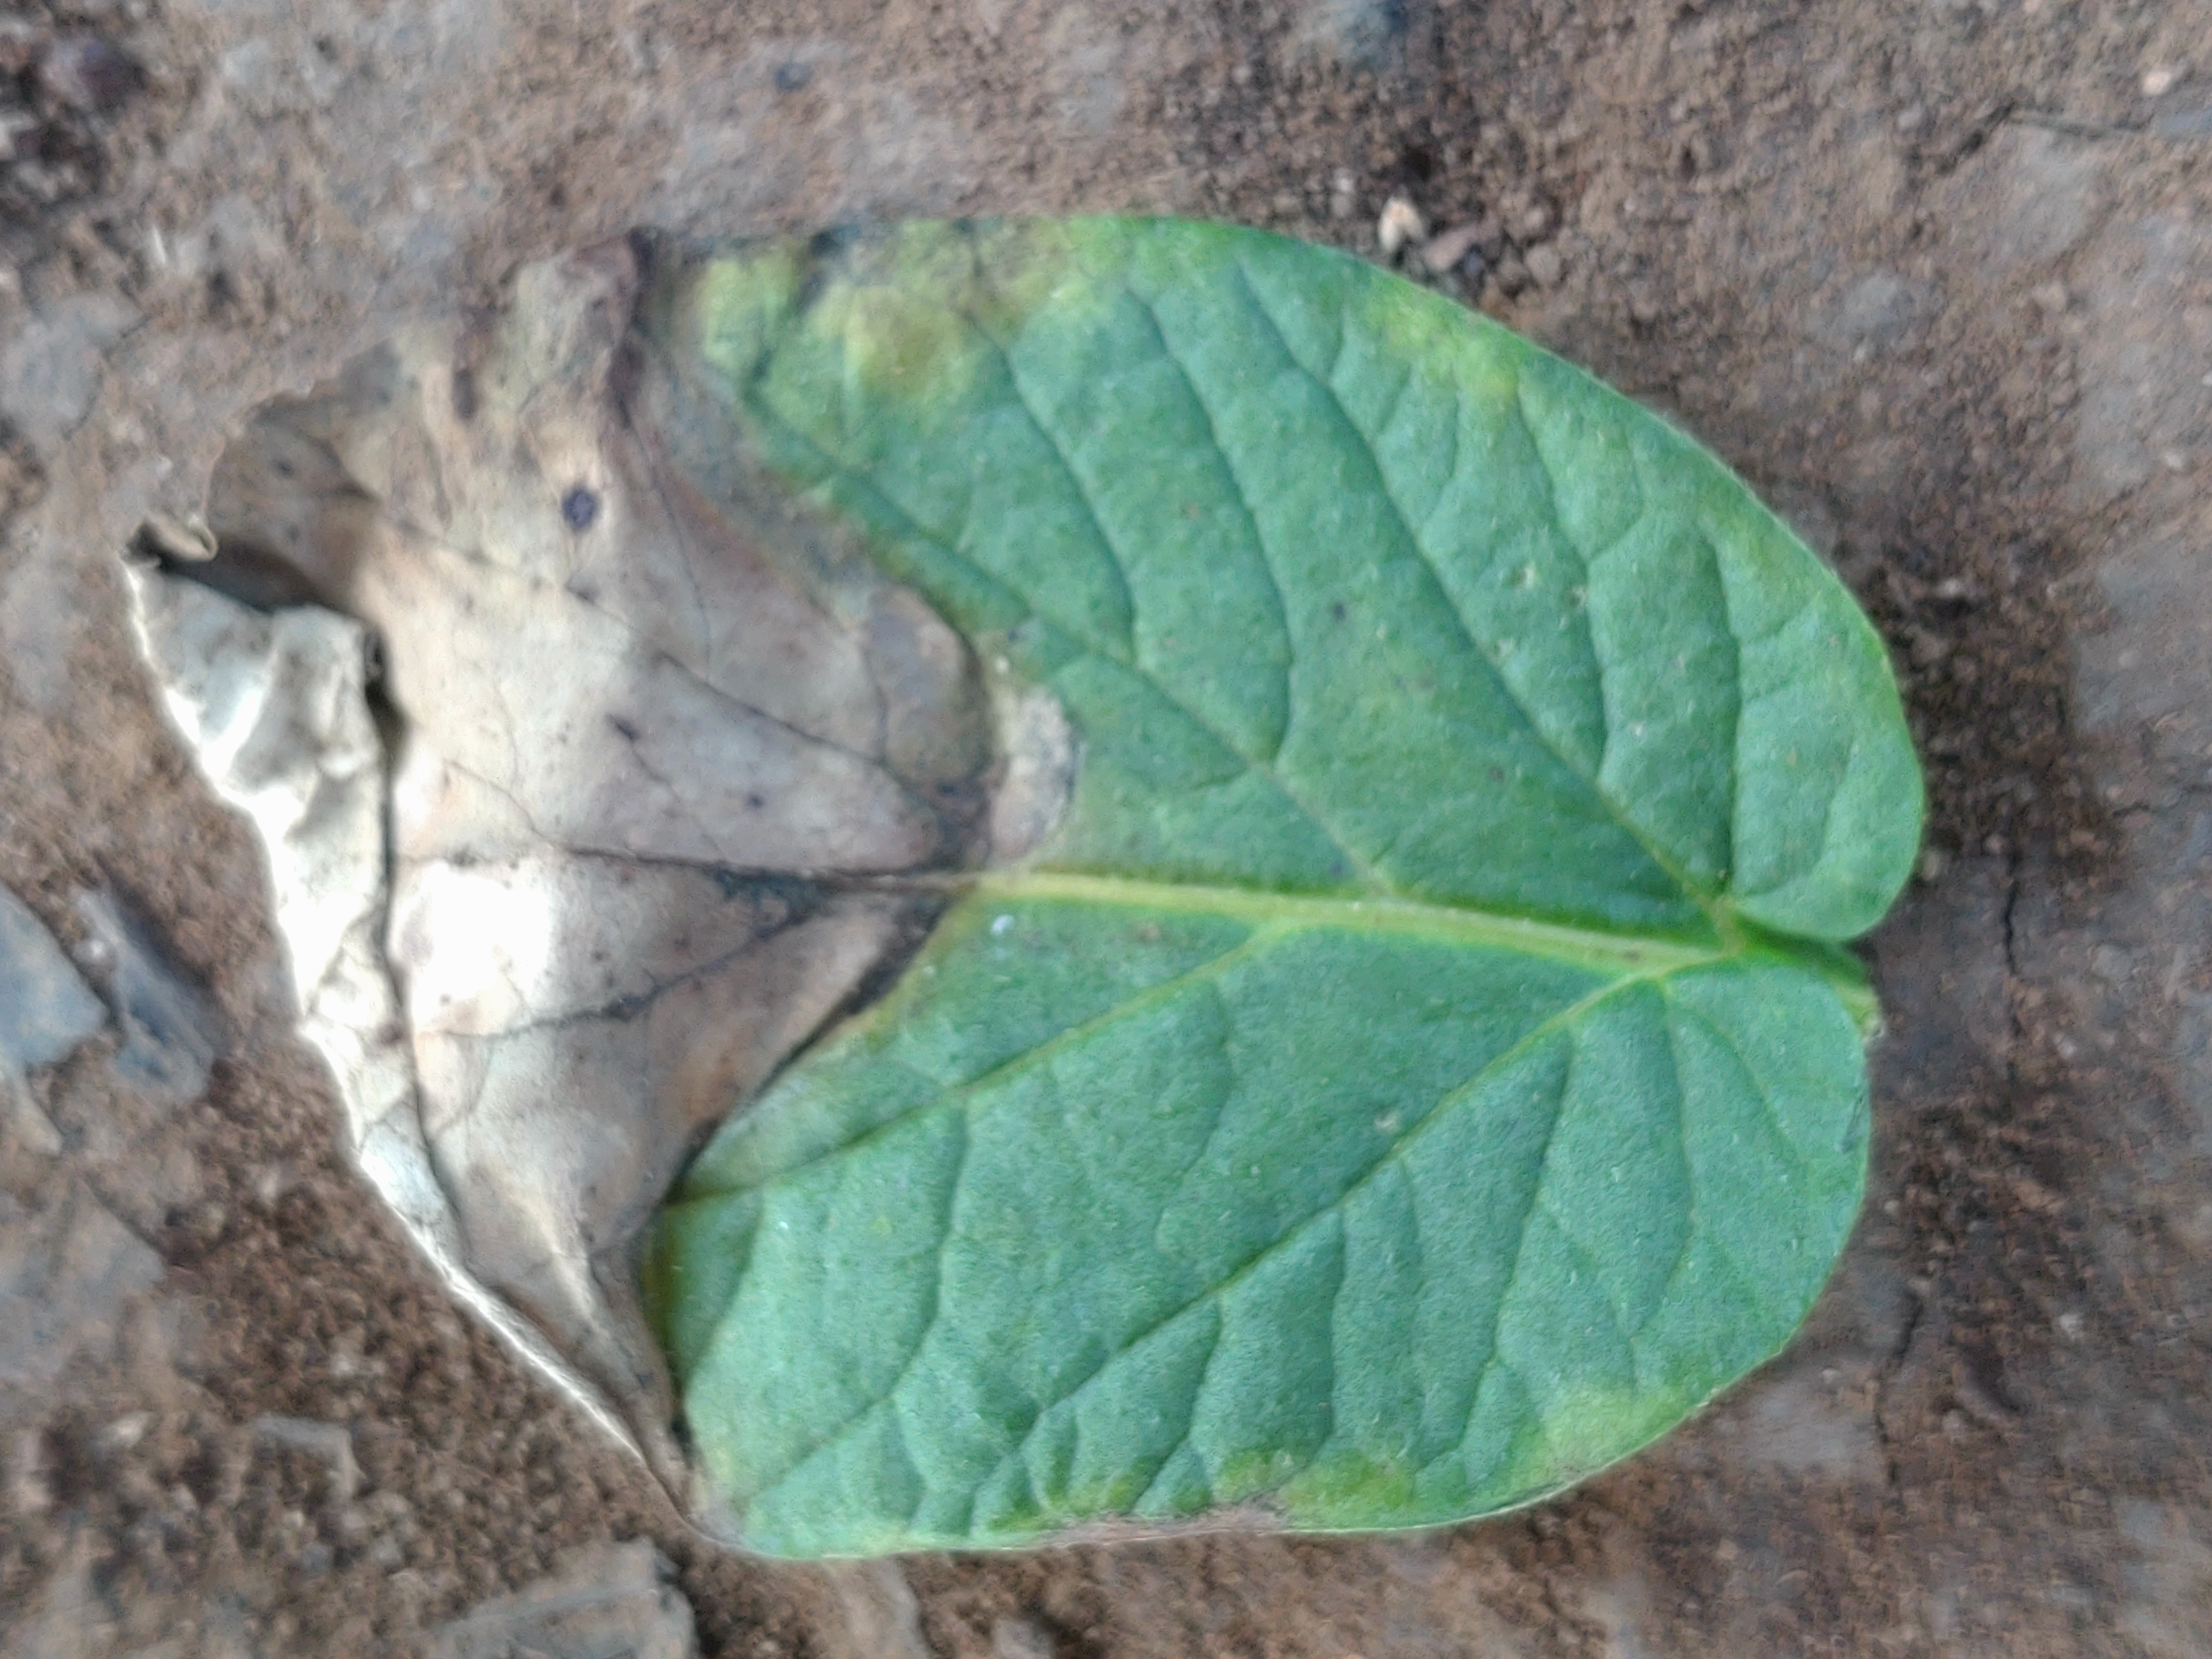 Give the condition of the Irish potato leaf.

early blight
